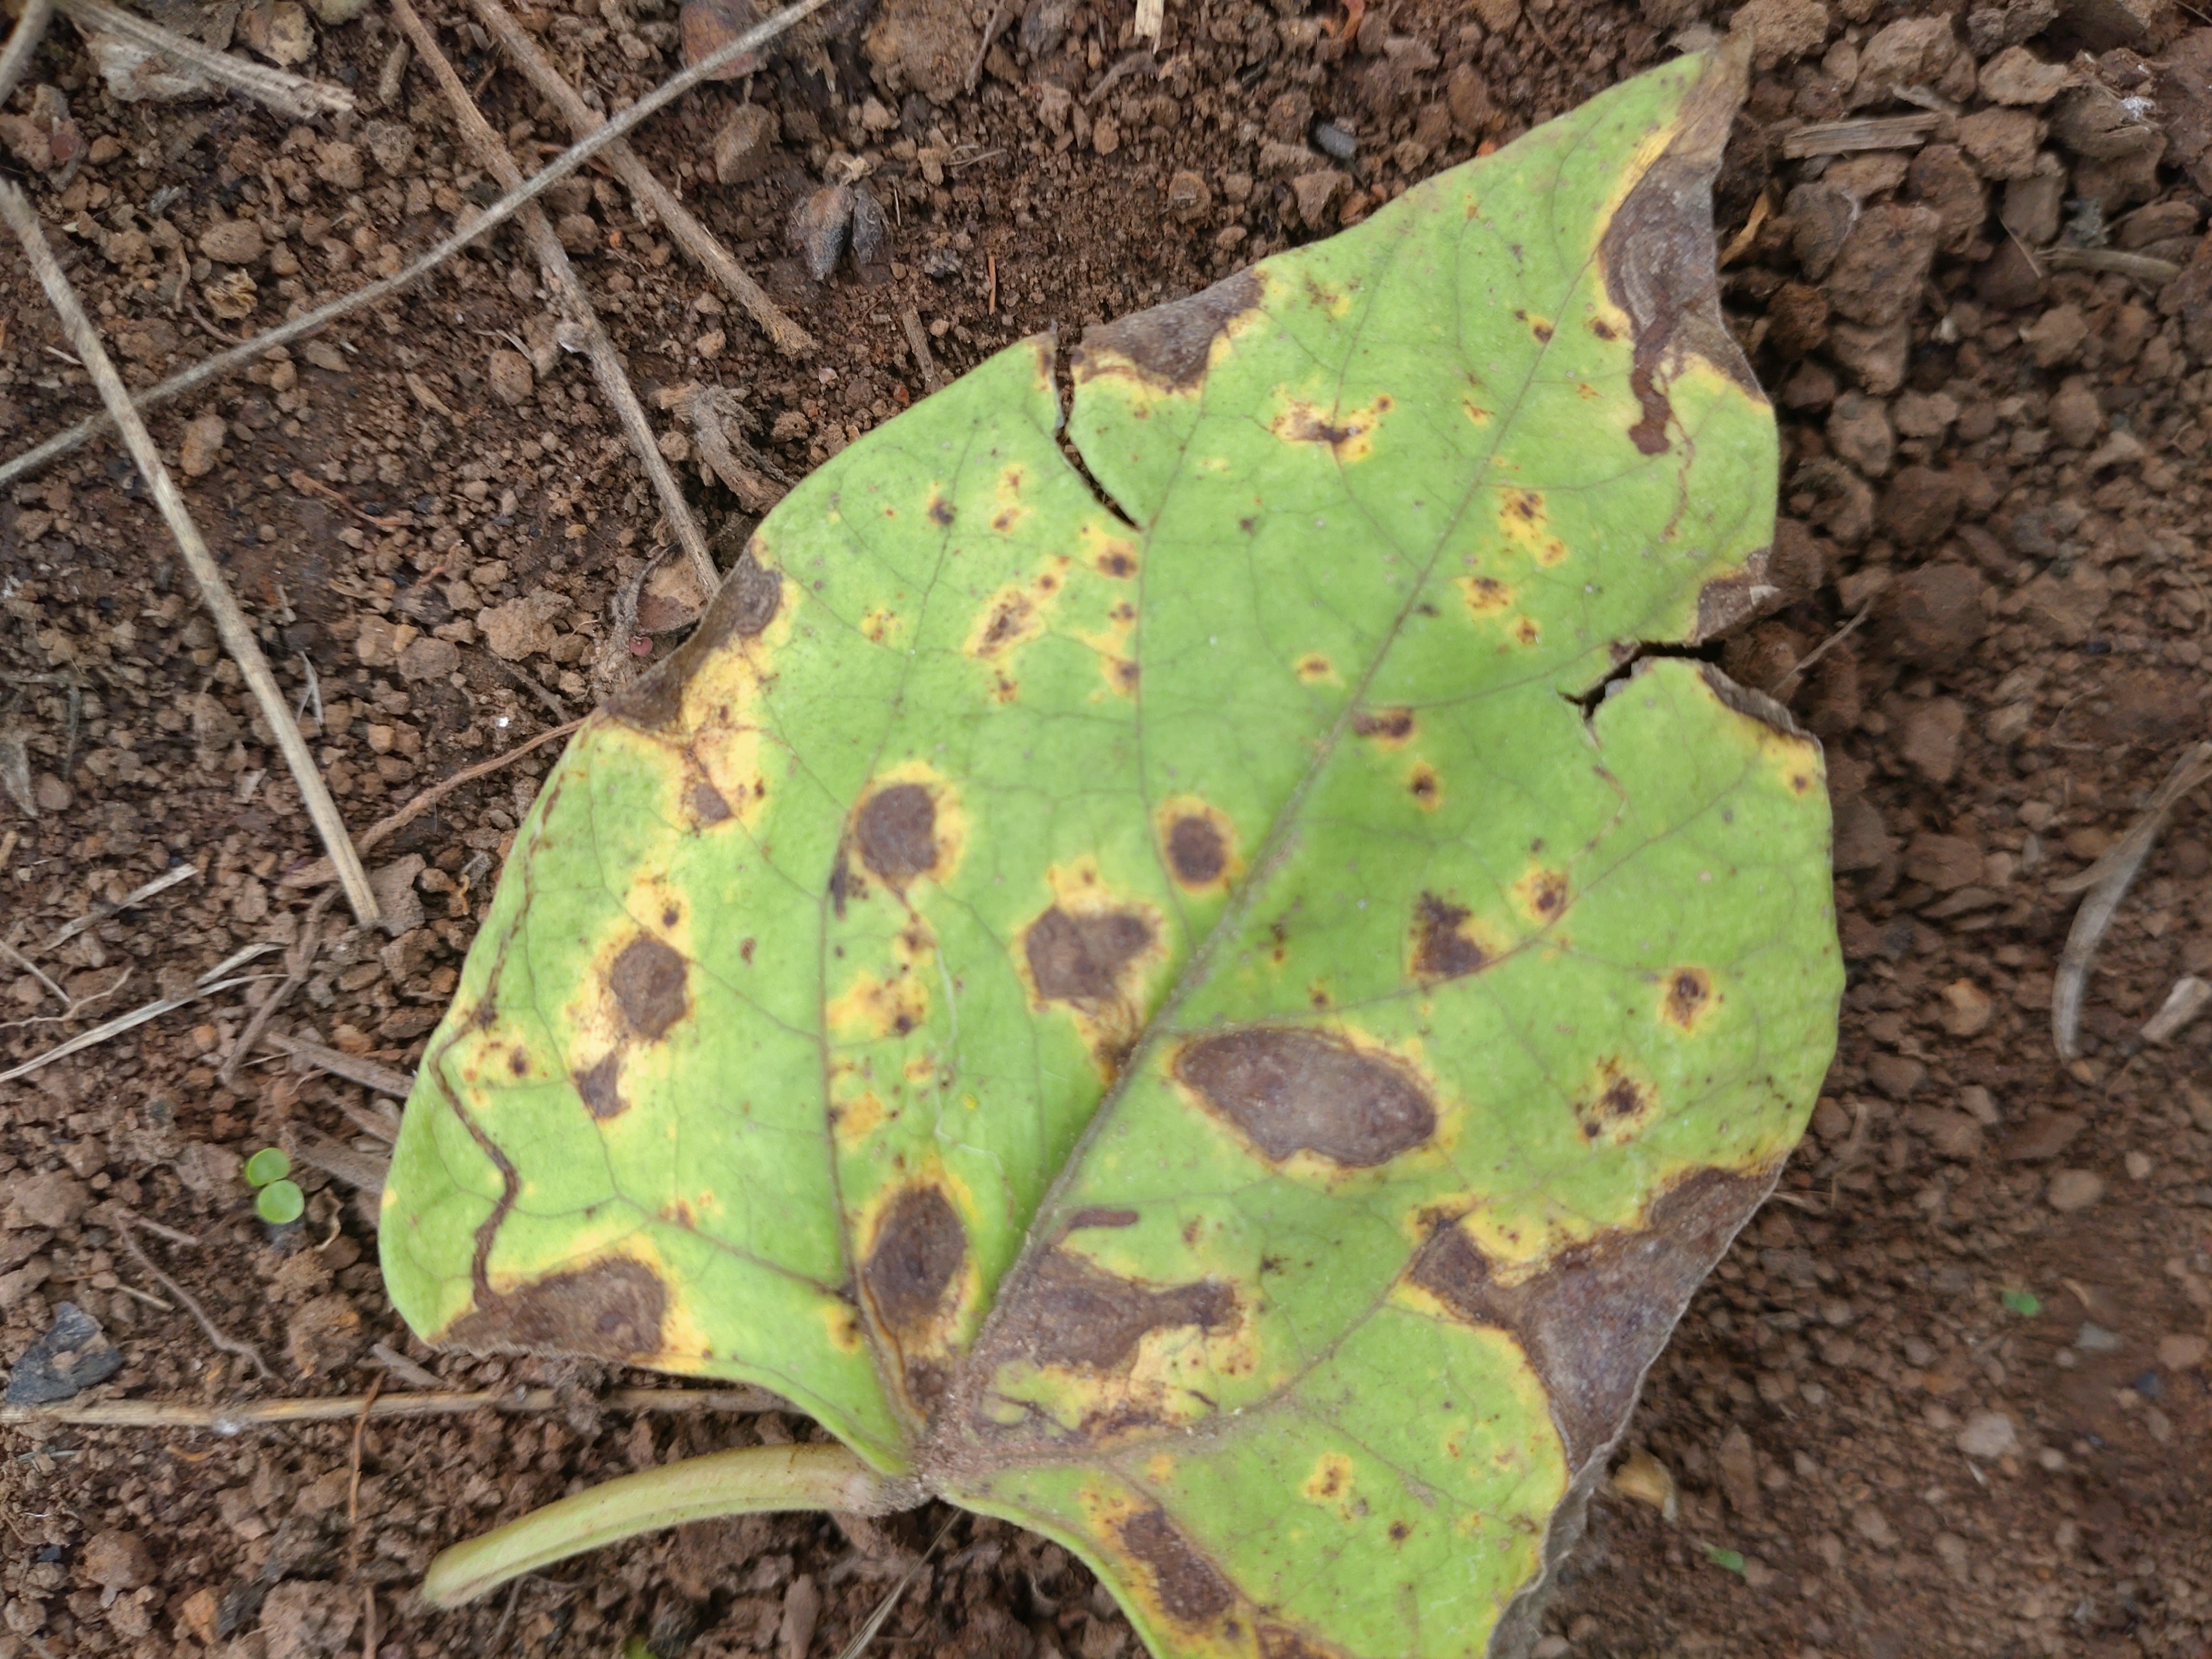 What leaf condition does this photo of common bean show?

rust
